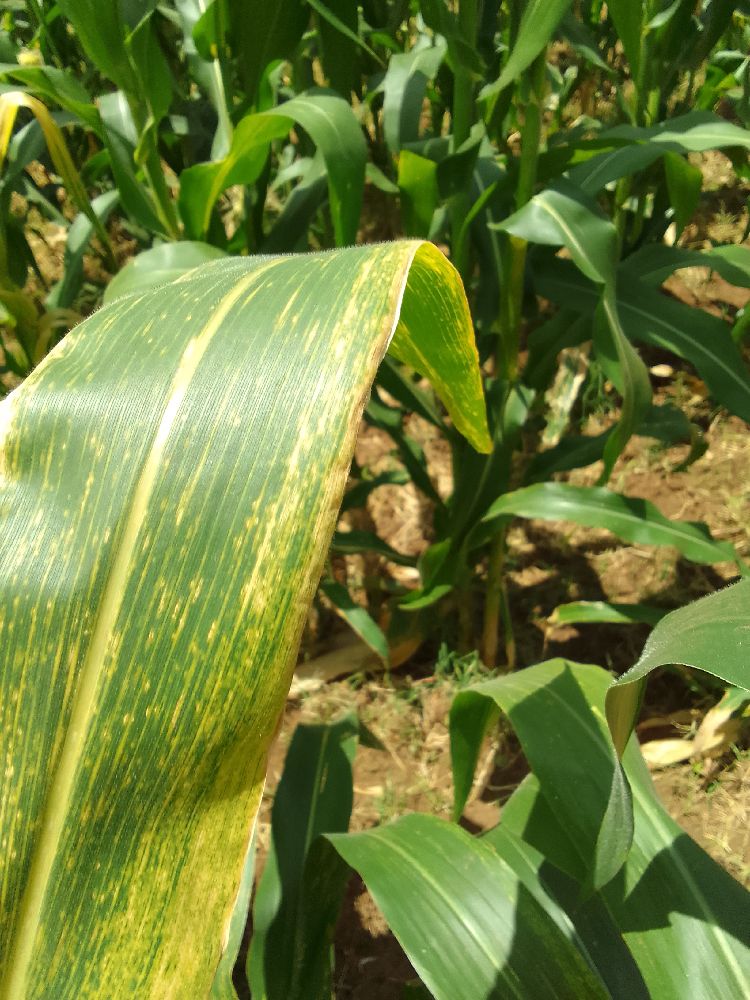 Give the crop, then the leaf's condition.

maize, maize lethal necrosis
